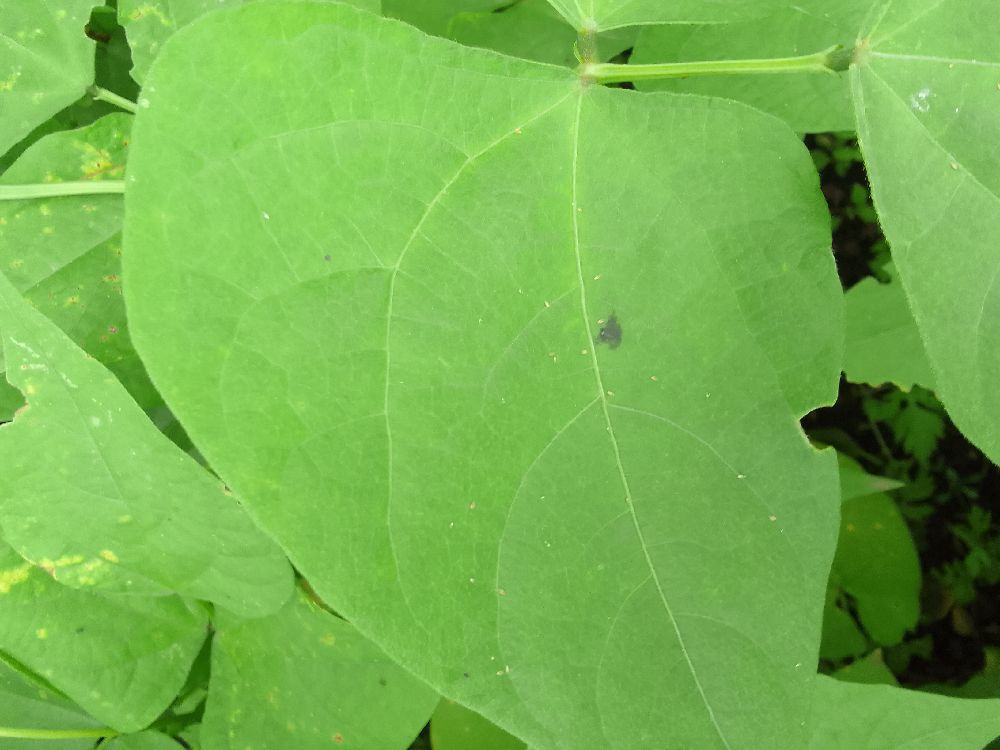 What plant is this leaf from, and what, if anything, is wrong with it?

common bean, healthy
